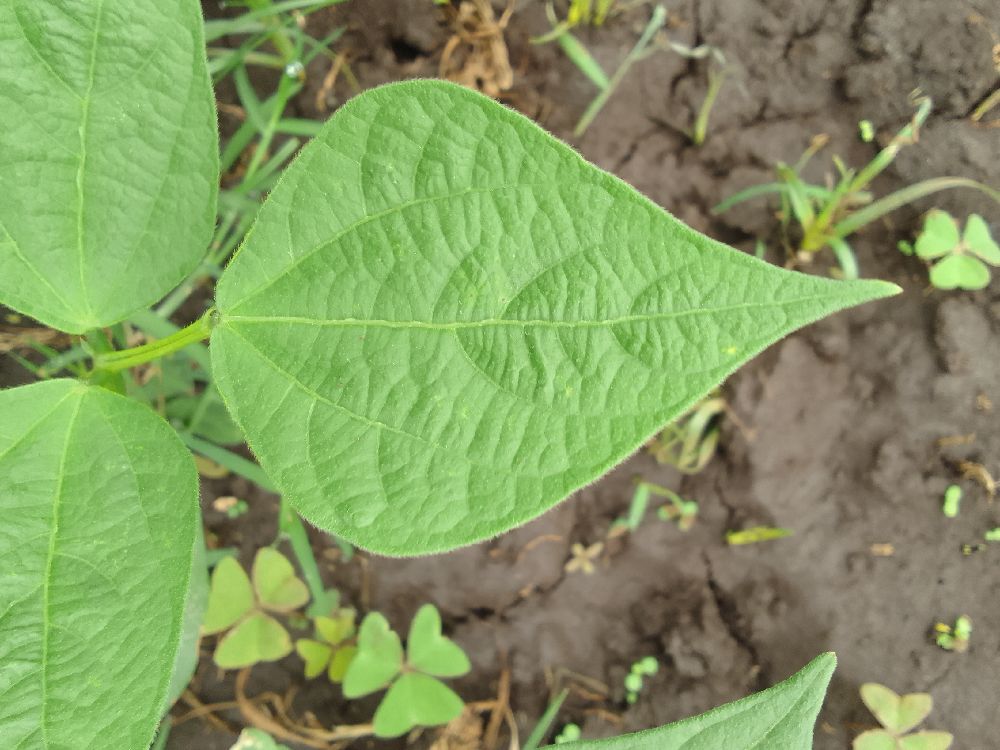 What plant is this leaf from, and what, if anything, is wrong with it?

common bean, healthy
